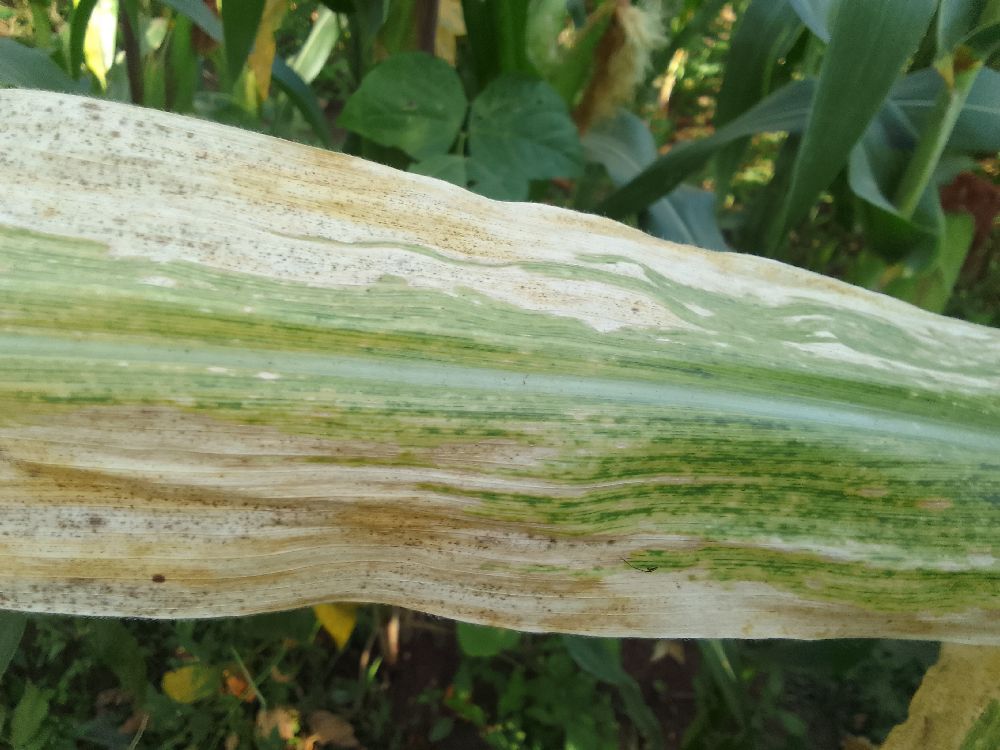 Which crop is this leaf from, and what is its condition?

maize, maize lethal necrosis
